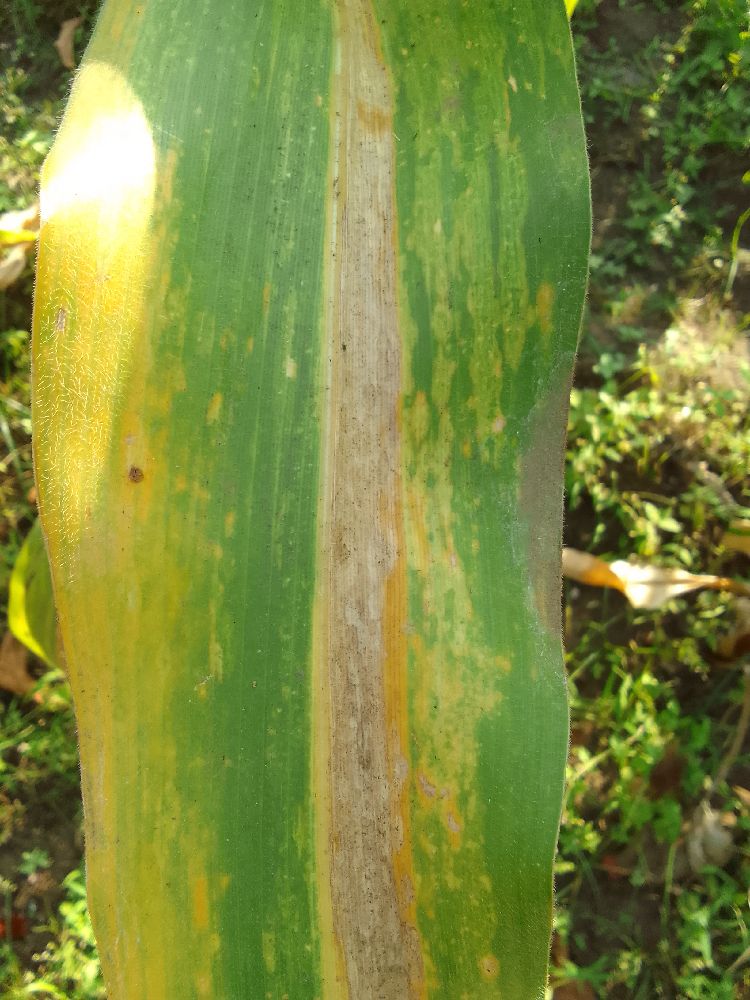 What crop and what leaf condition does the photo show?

maize, maize lethal necrosis
